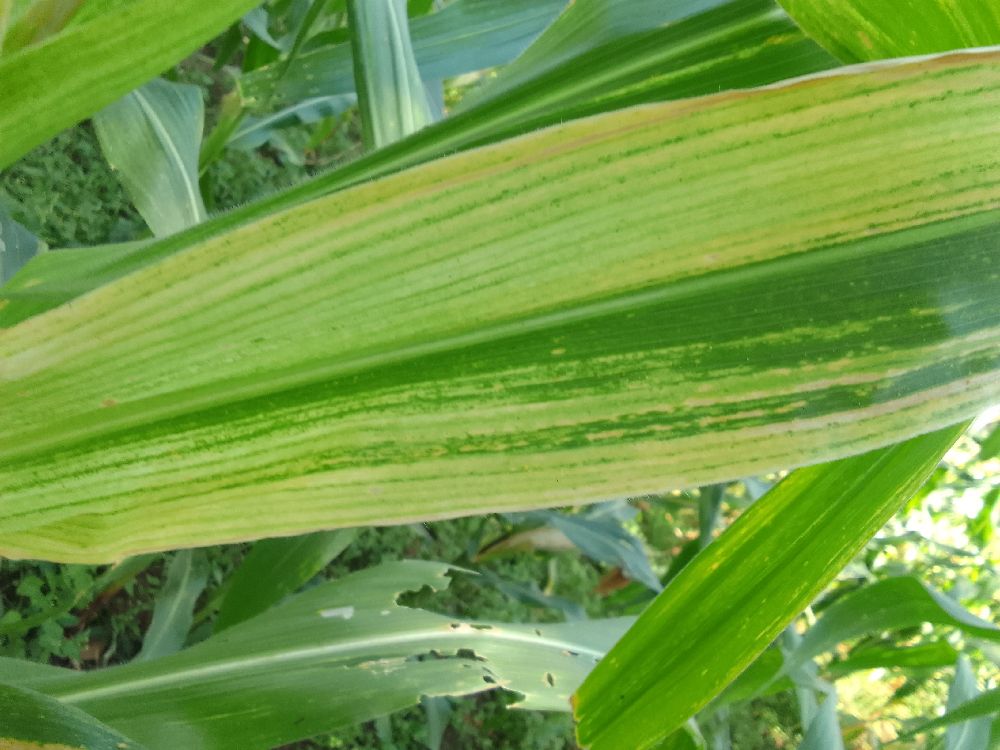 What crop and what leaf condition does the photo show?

maize, maize lethal necrosis
